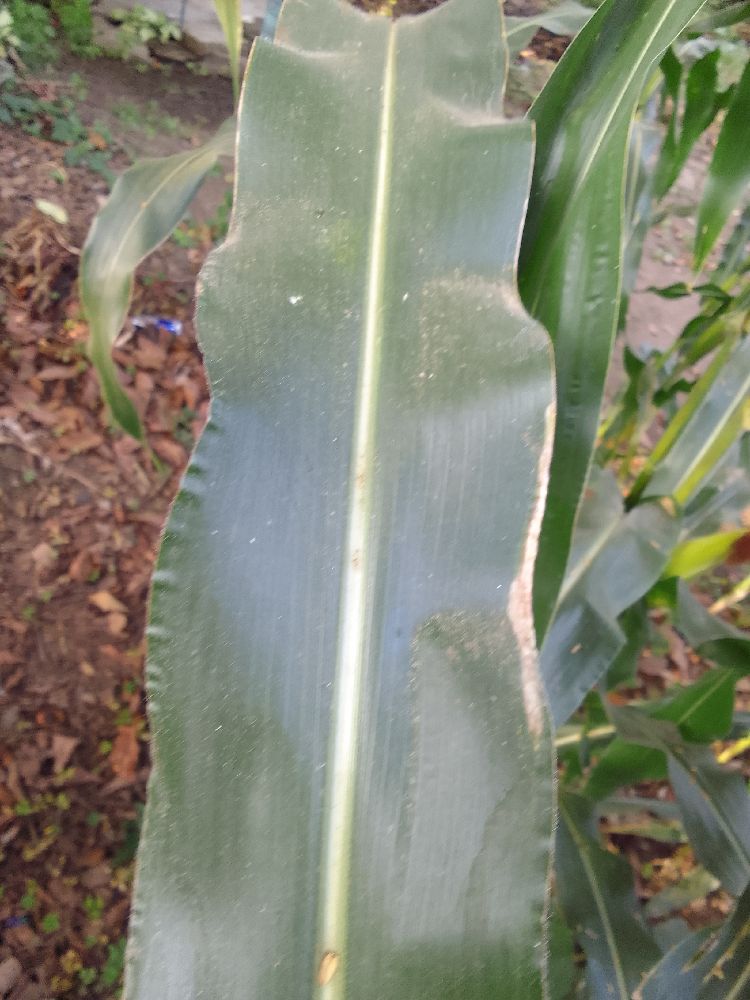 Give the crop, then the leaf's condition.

maize, healthy
